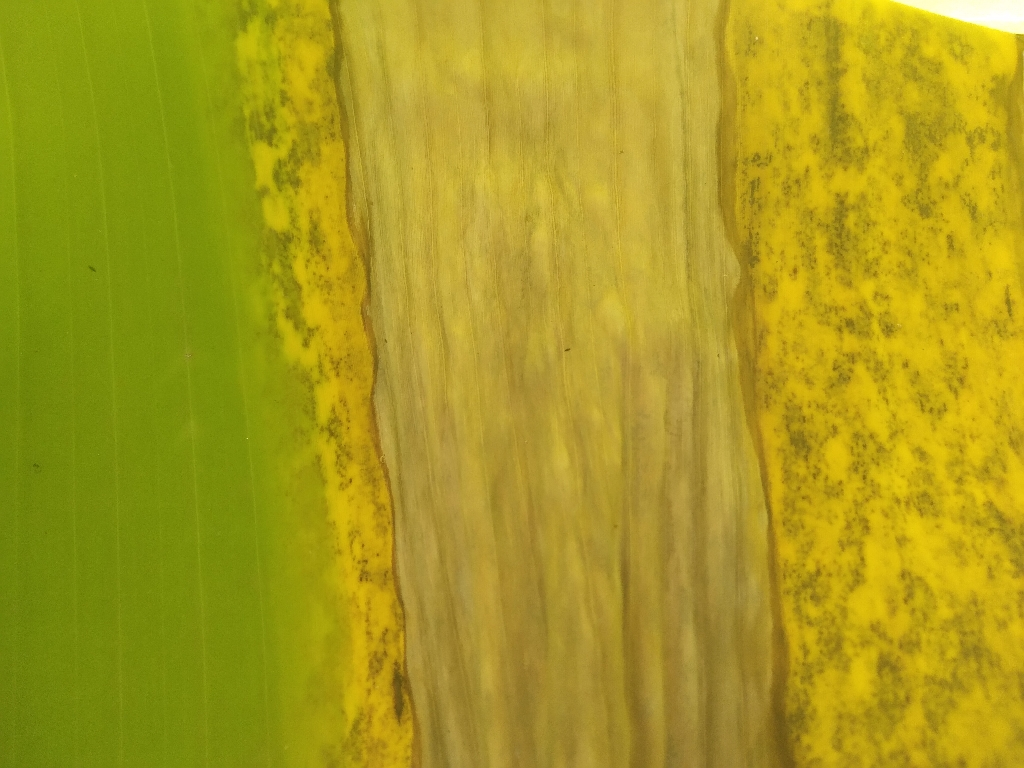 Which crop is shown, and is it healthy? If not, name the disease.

banana, black sigatoka
